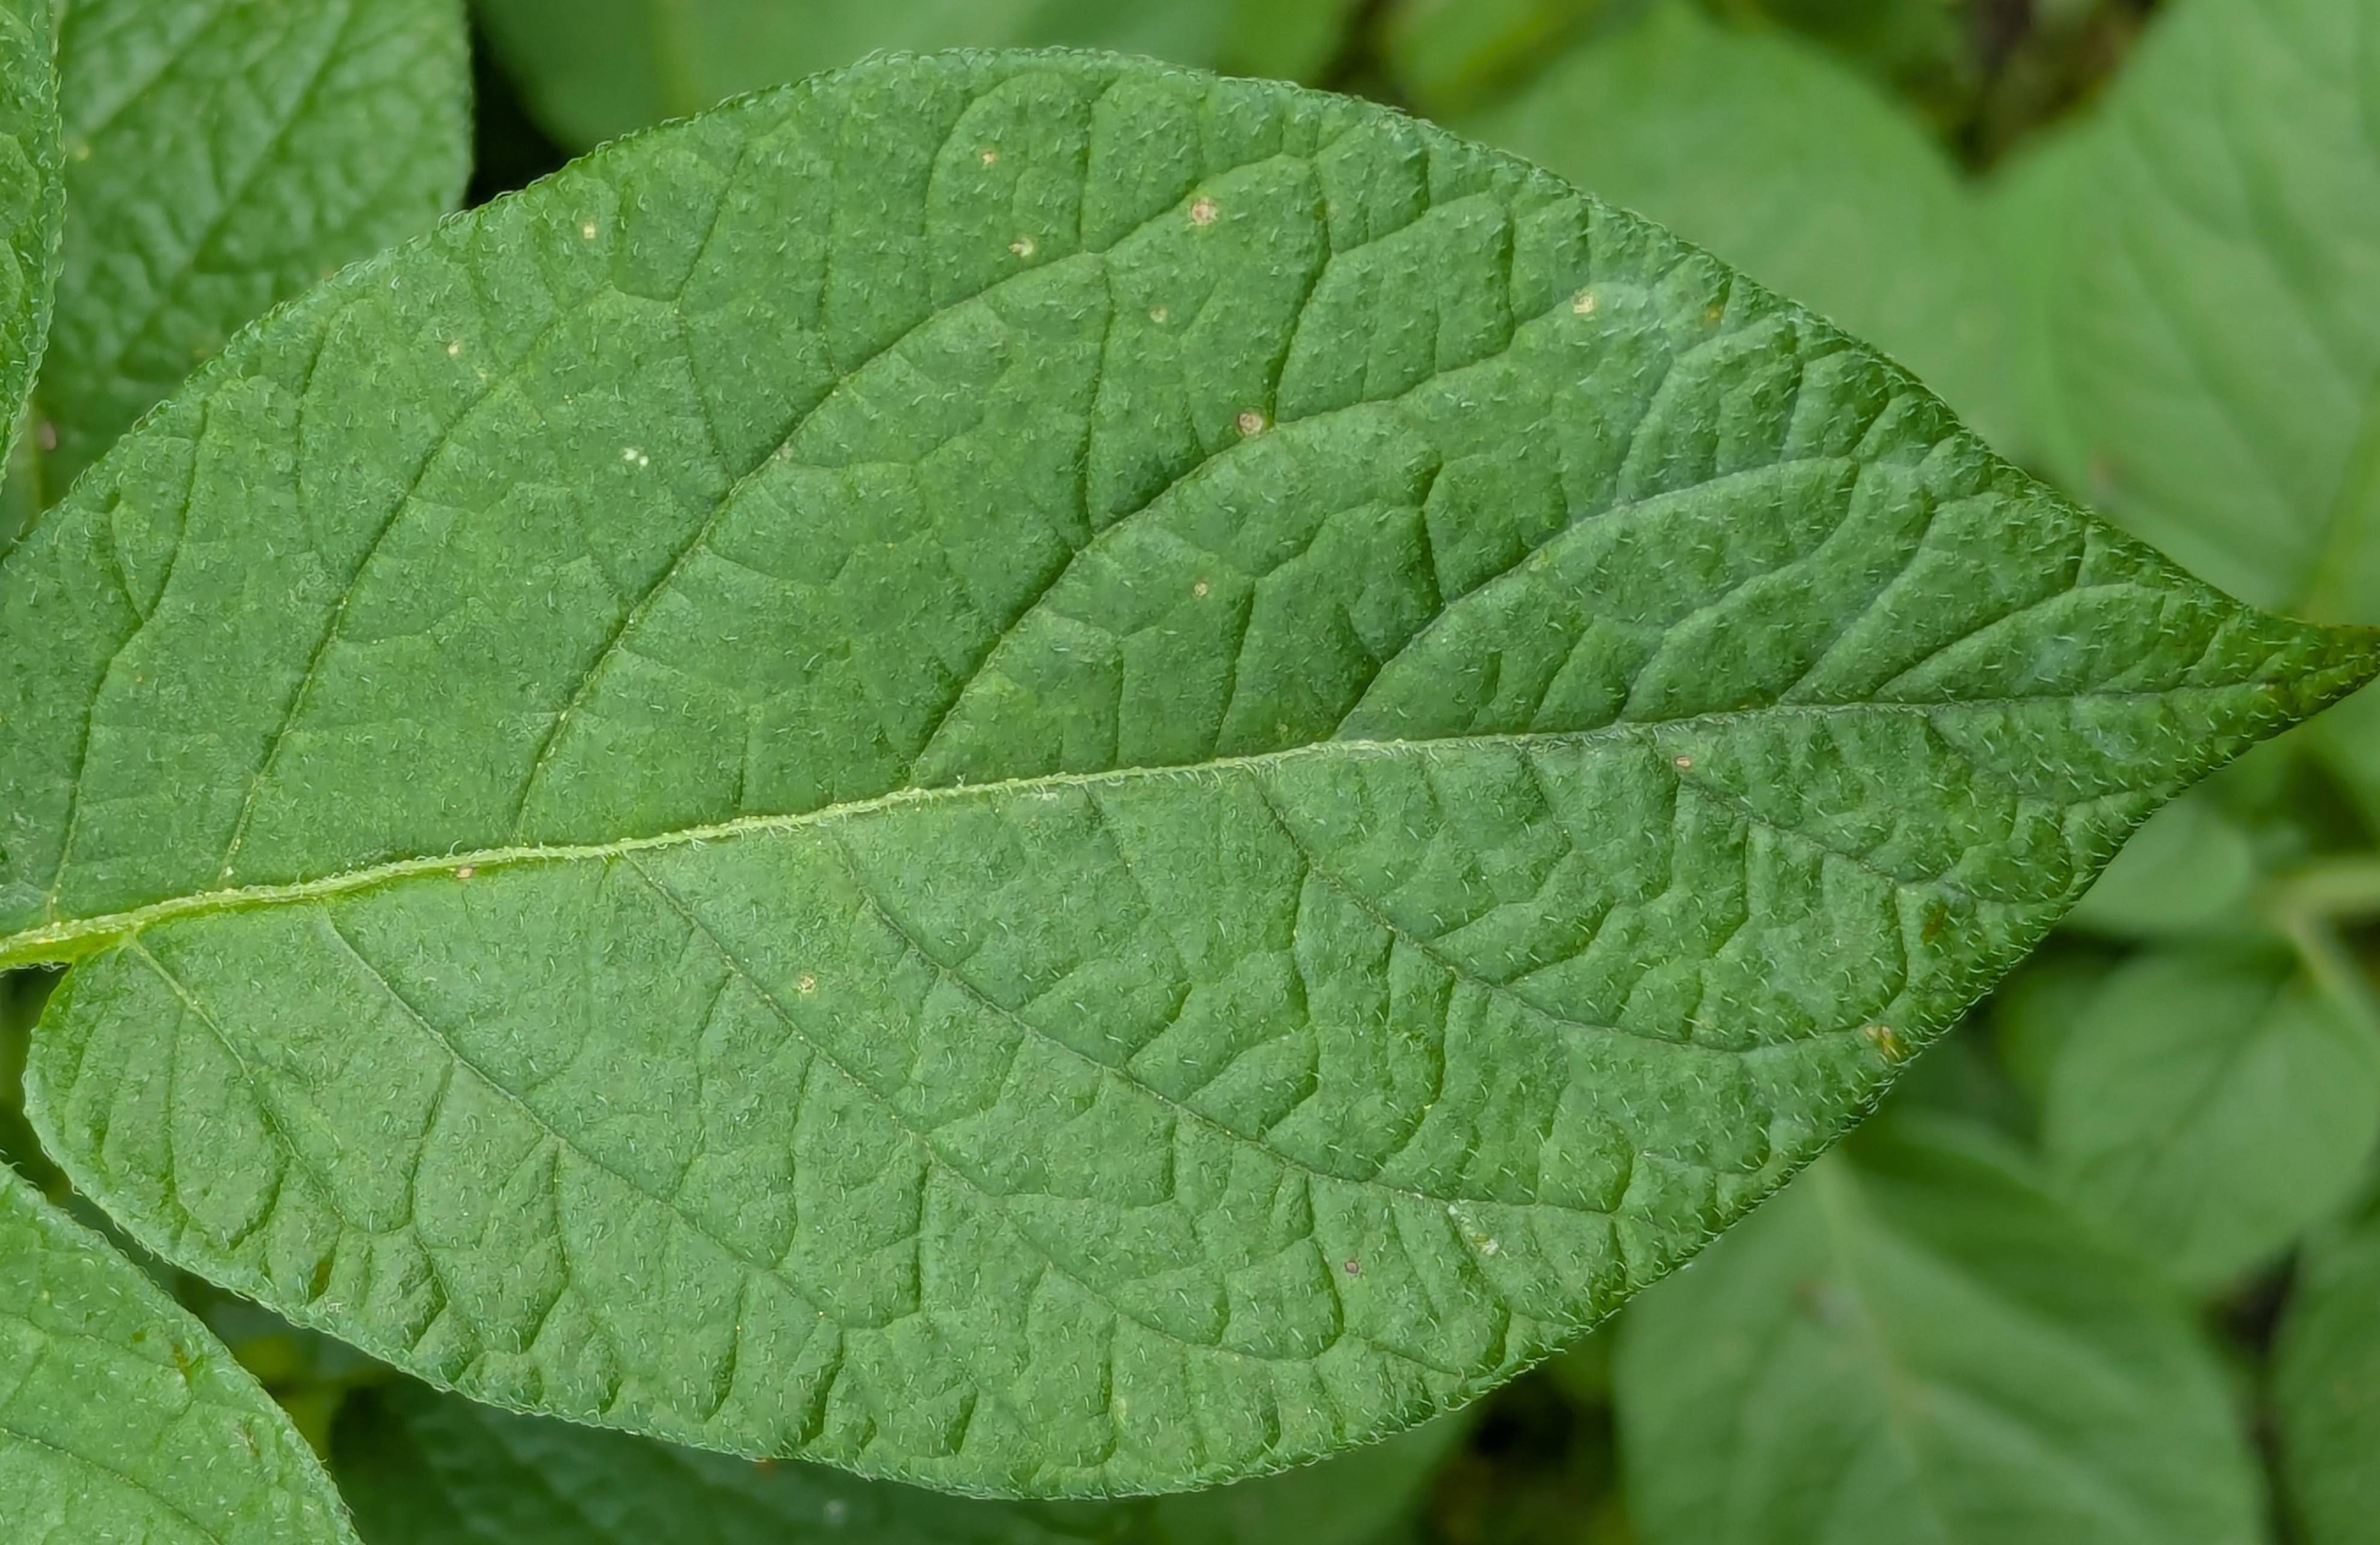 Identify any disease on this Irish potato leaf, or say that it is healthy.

healthy
